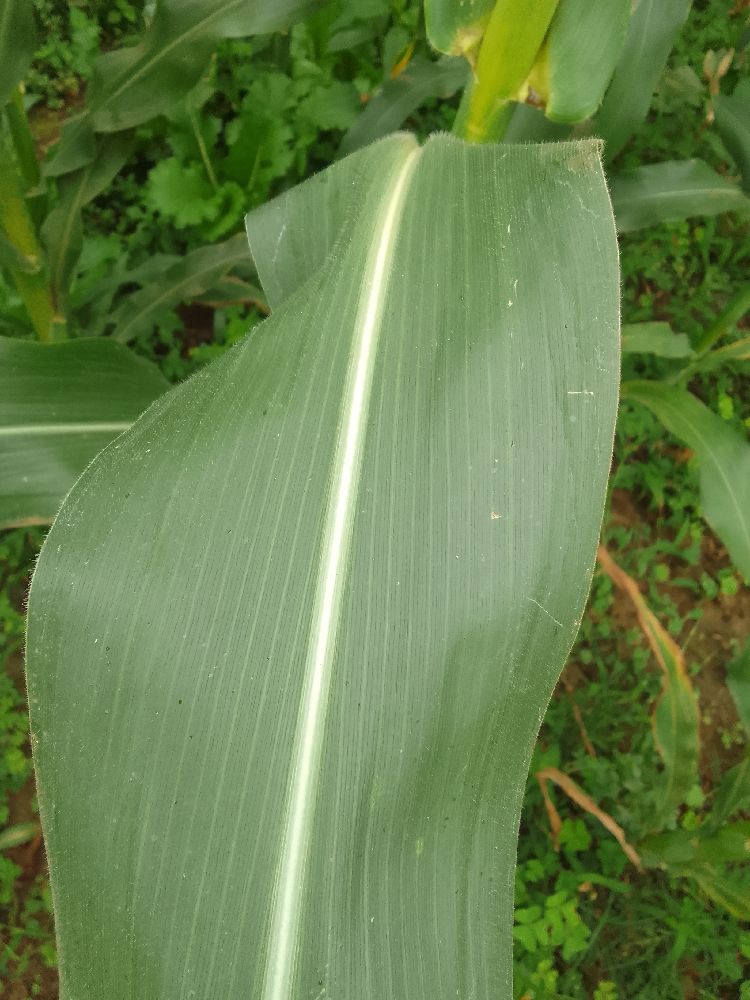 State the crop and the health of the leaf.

maize, healthy
